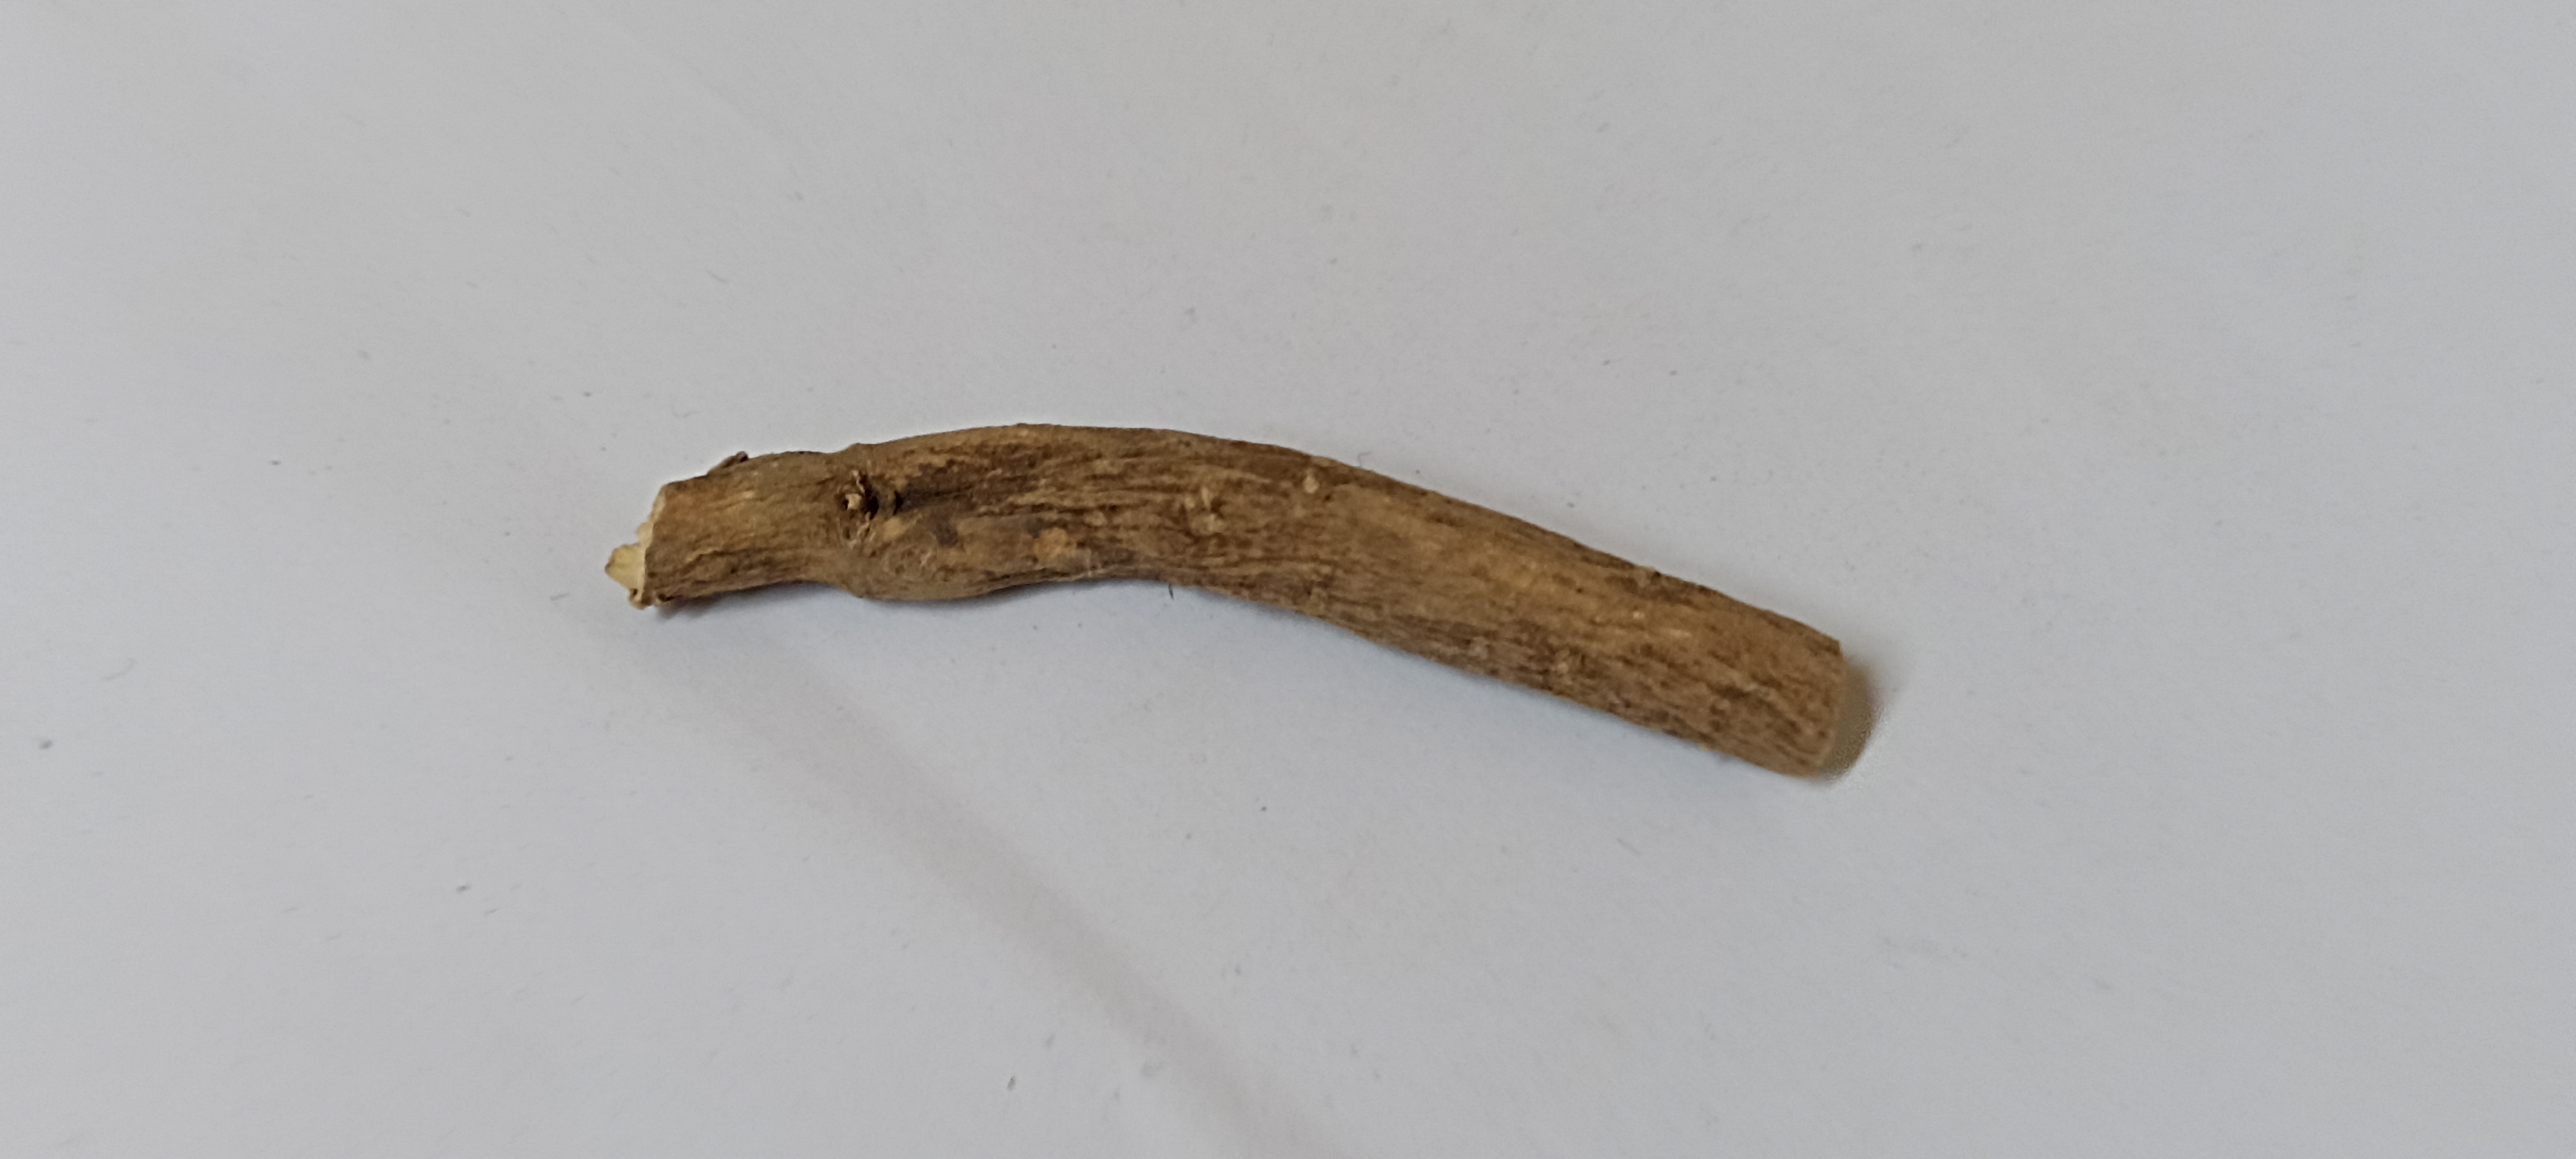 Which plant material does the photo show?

ashwagandha
